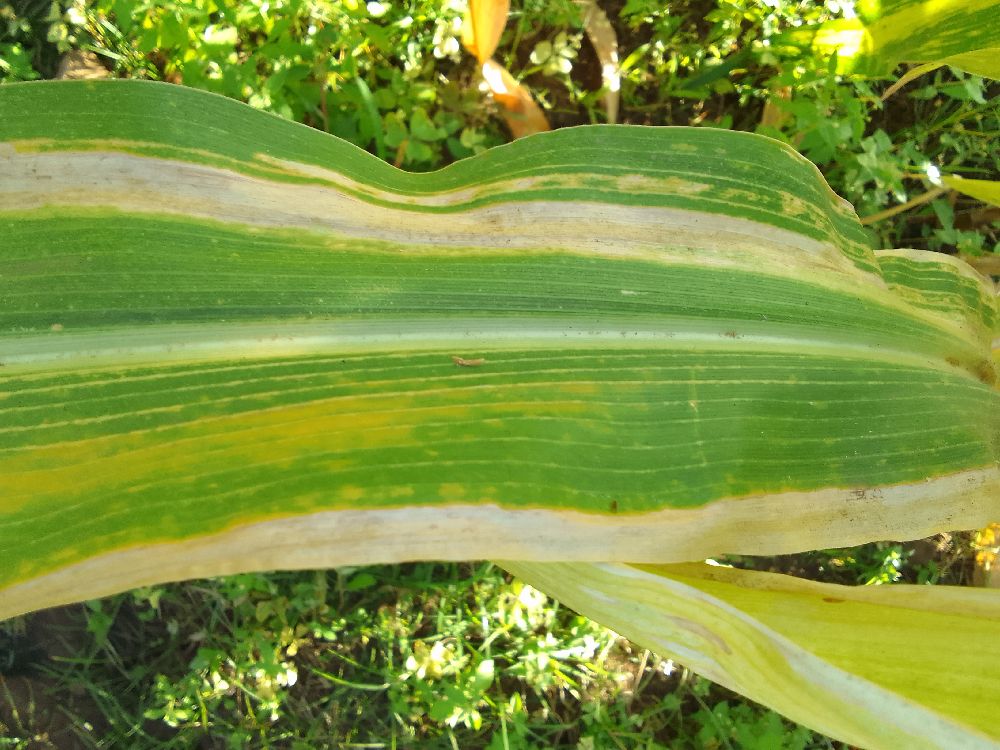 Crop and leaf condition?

maize, maize lethal necrosis
